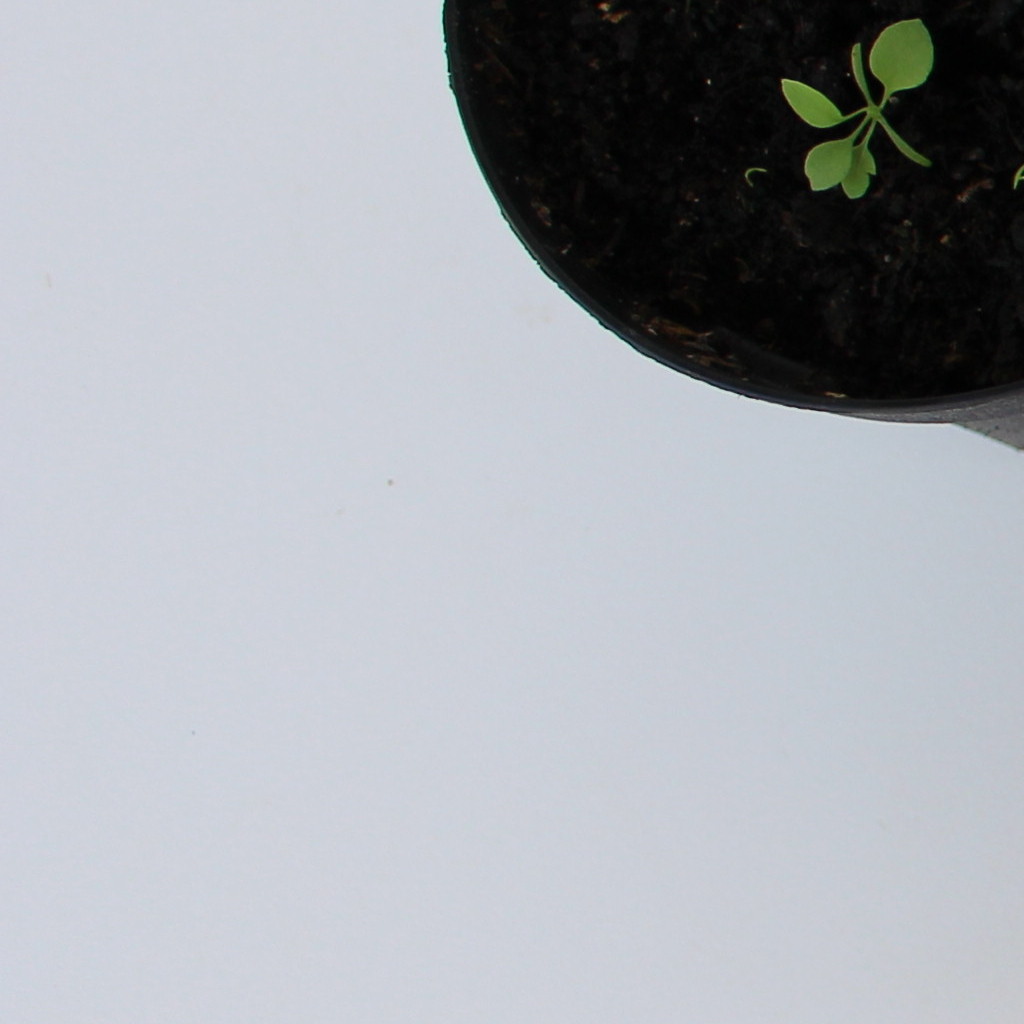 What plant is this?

Papaver rhoeas
